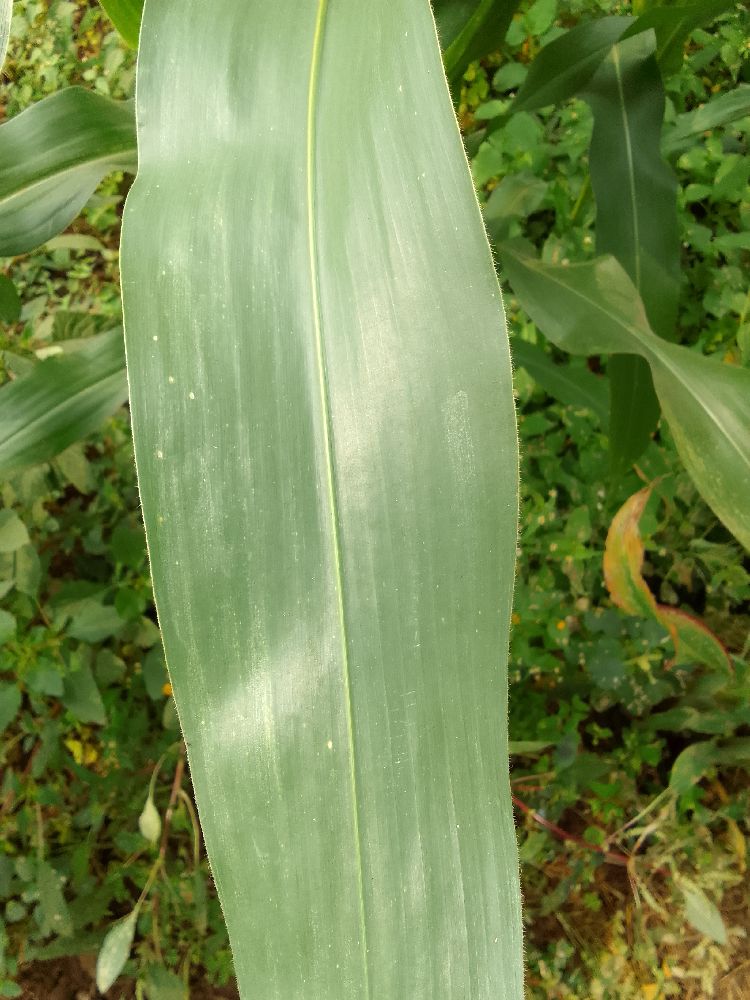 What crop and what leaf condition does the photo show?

maize, healthy
